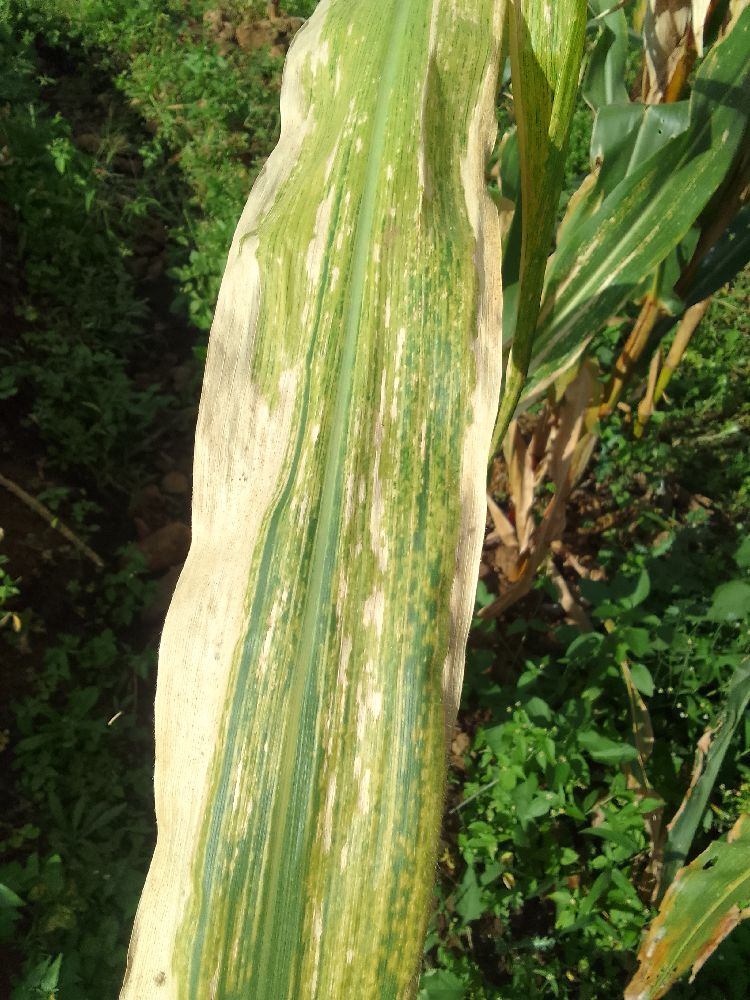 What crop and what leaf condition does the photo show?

maize, maize lethal necrosis
